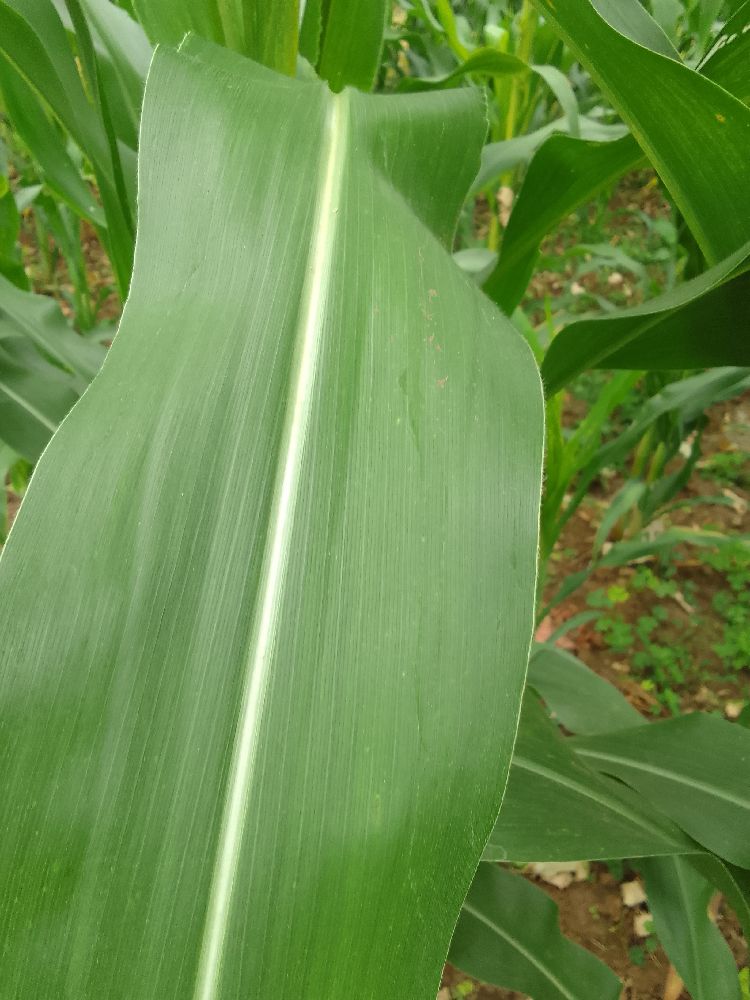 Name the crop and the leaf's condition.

maize, healthy
